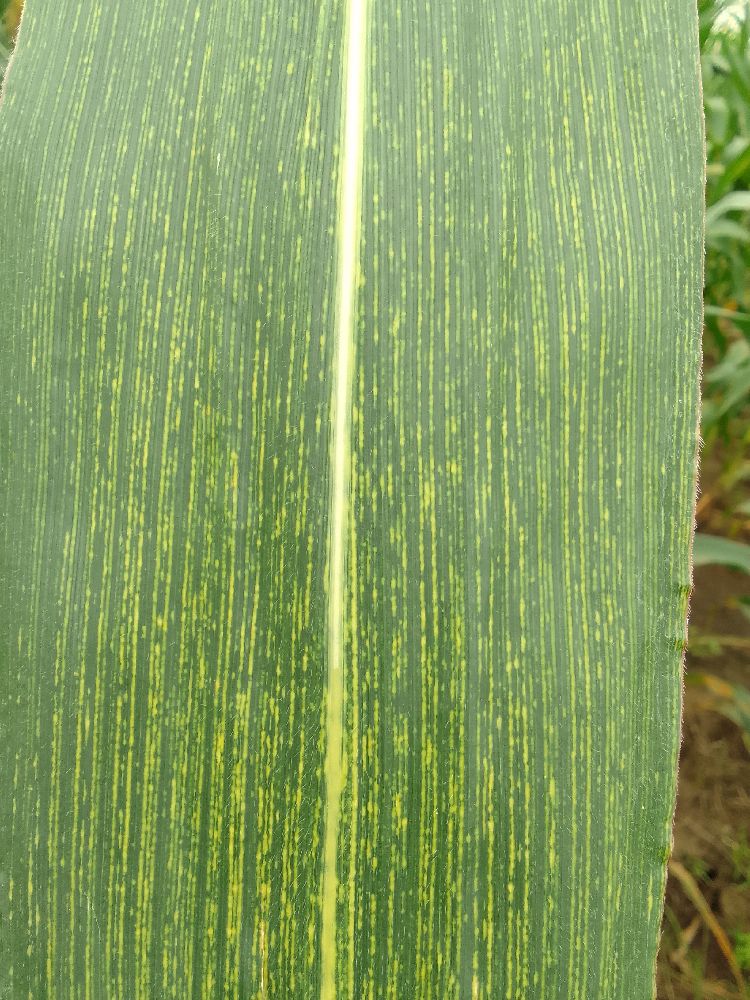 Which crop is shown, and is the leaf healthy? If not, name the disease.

maize, maize streak virus
